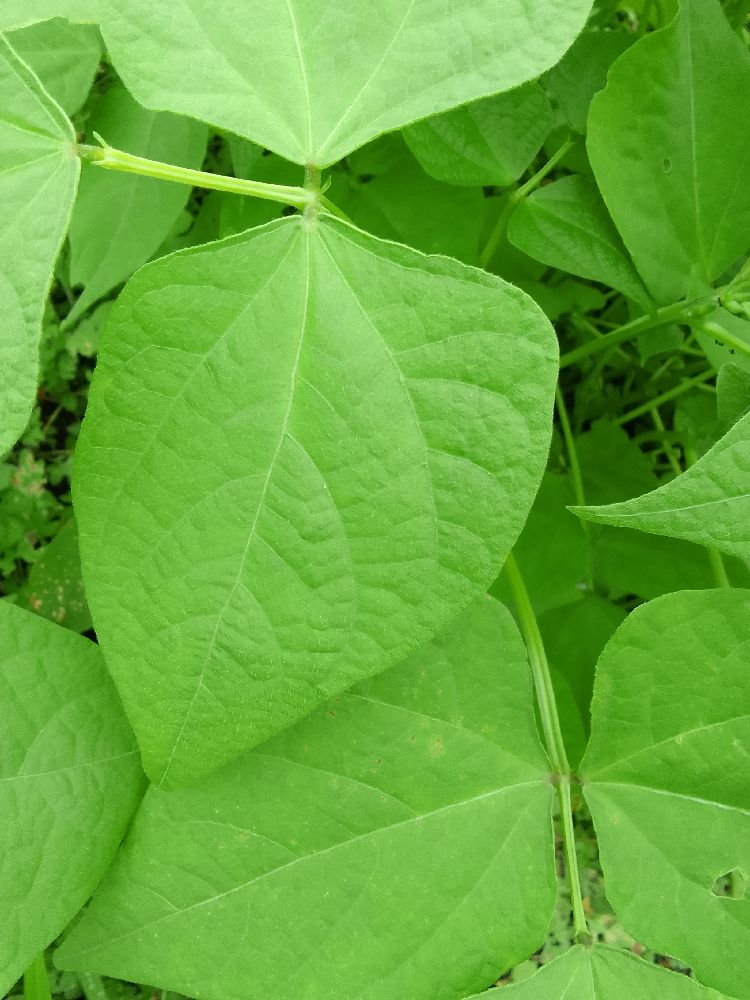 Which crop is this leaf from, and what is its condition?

common bean, healthy
